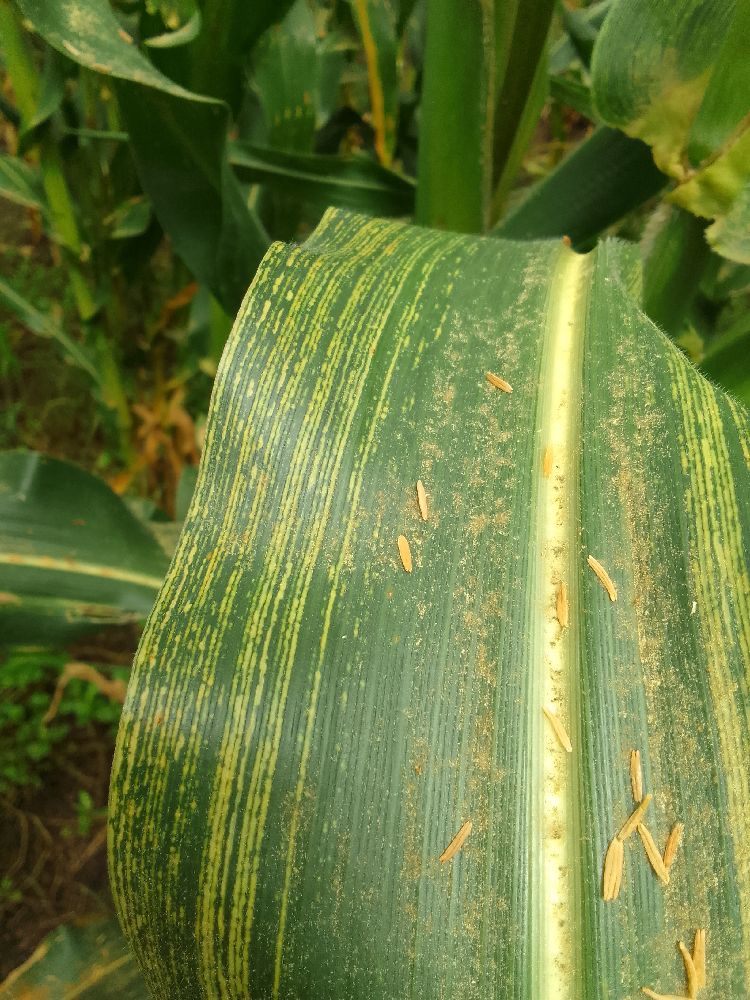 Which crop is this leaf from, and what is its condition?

maize, maize streak virus
